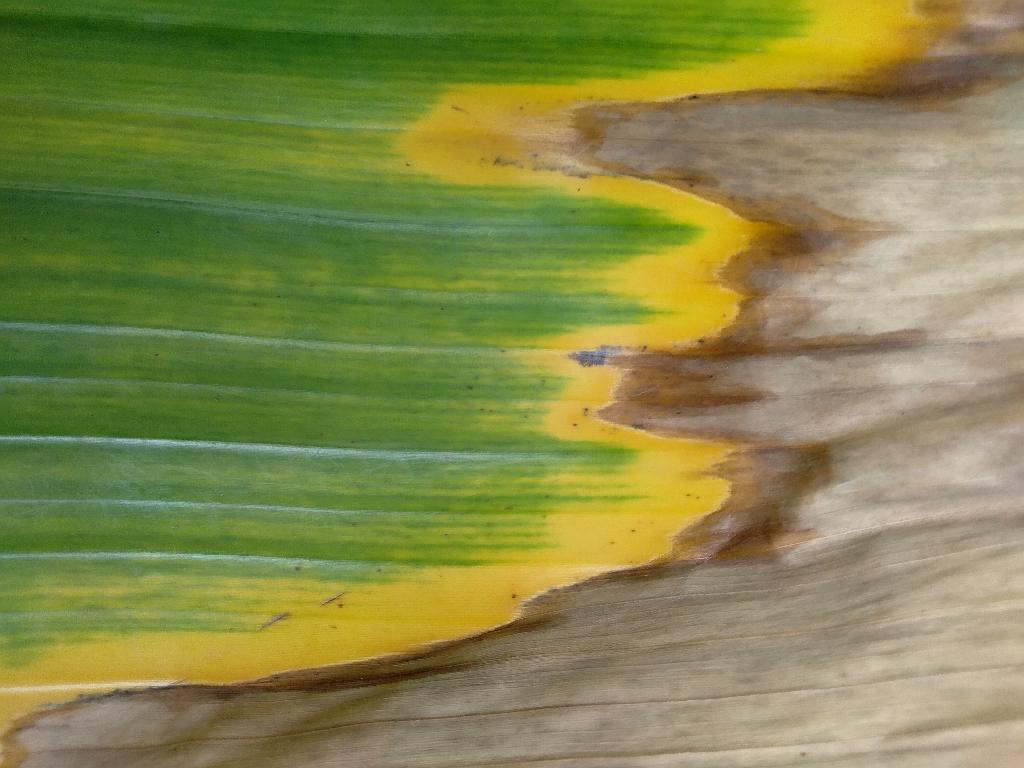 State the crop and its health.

banana, fusarium wilt race 1
